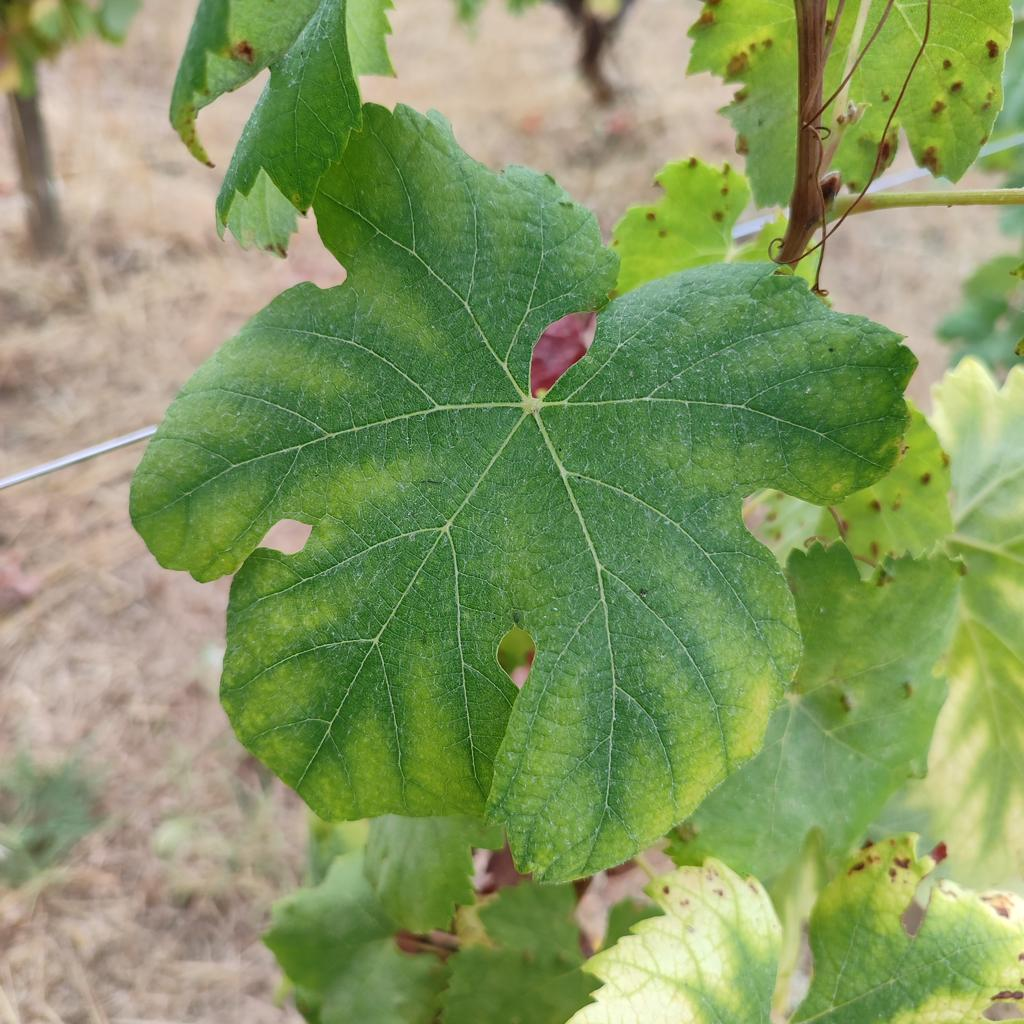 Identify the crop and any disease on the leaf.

grapevine, esca complex
